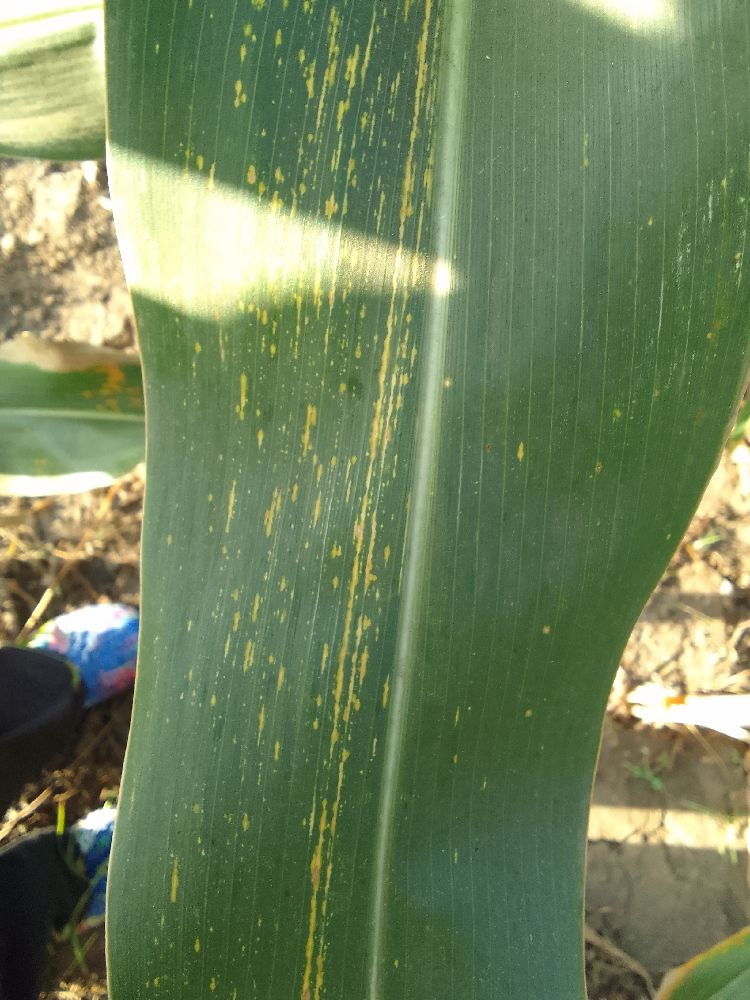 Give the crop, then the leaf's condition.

maize, maize streak virus
